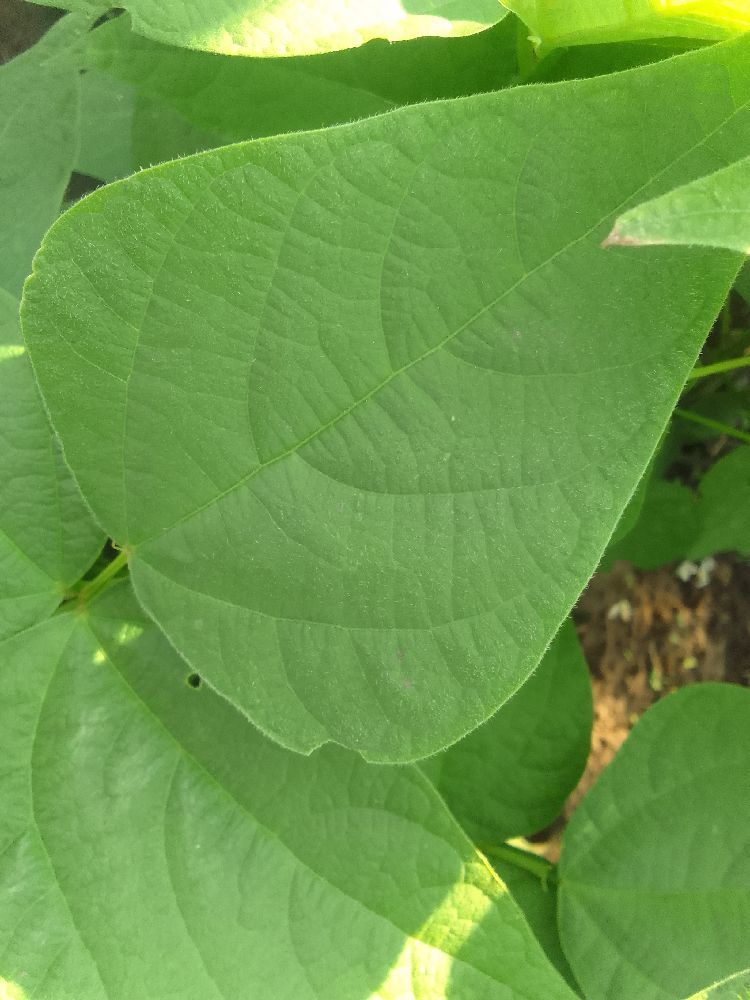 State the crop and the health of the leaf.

common bean, healthy
